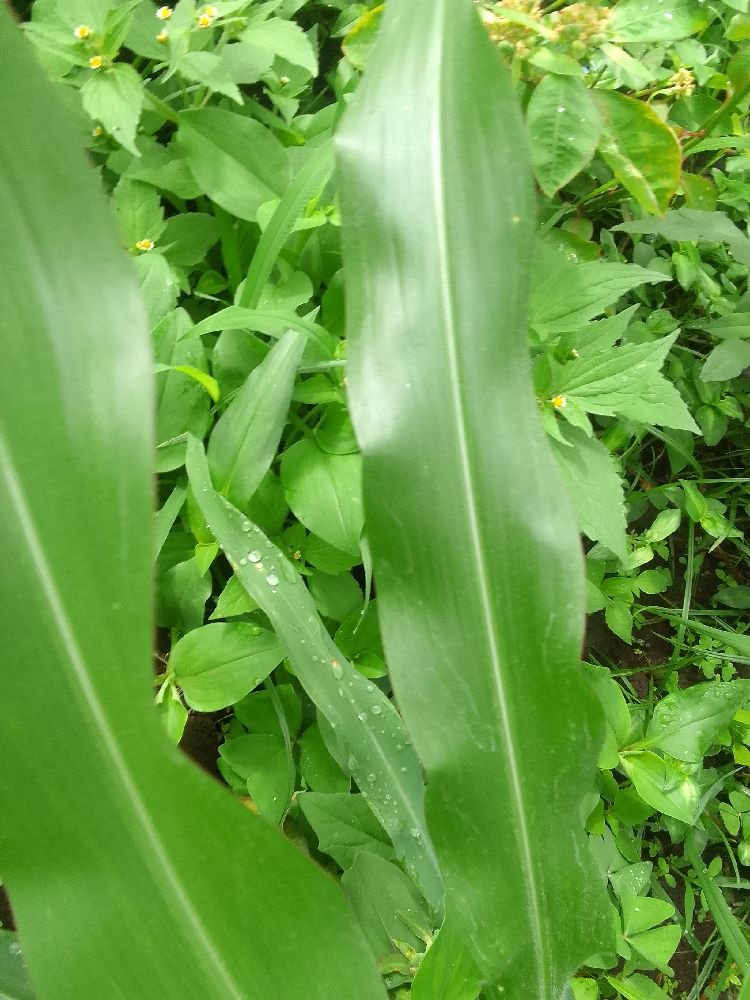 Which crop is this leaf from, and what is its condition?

maize, healthy
